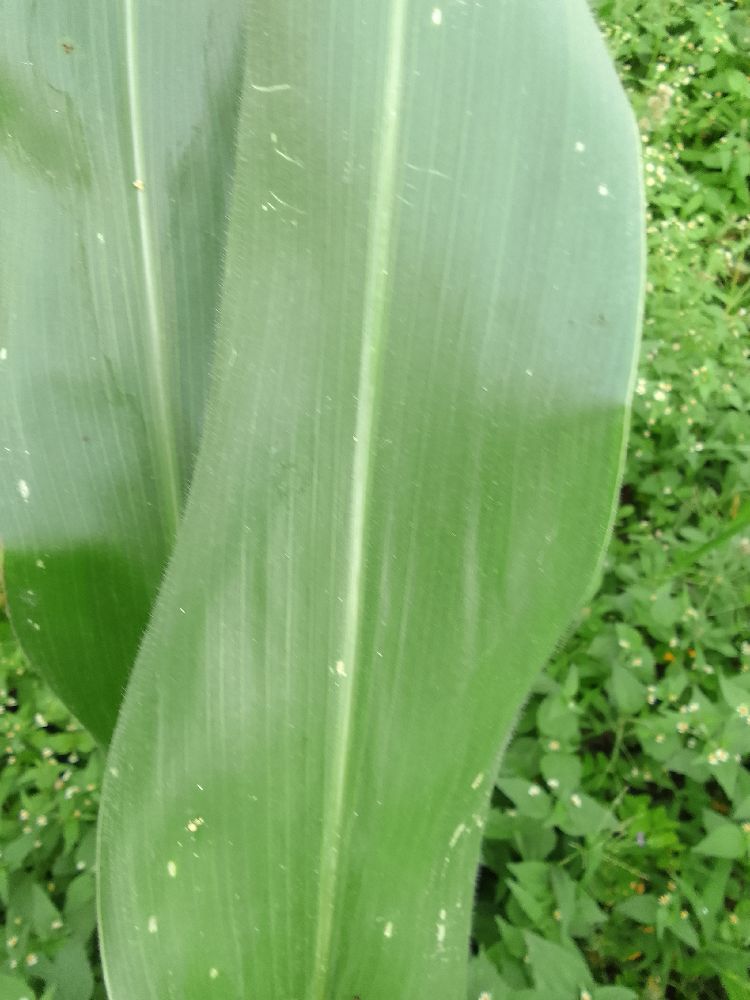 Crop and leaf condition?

maize, healthy
